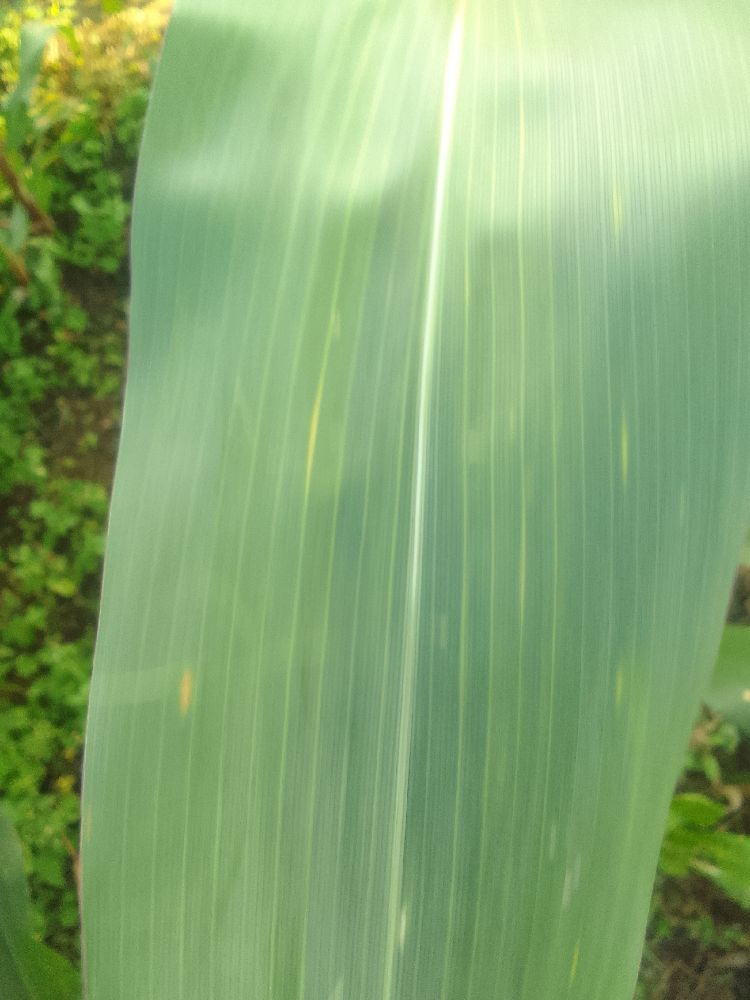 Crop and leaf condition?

maize, healthy
